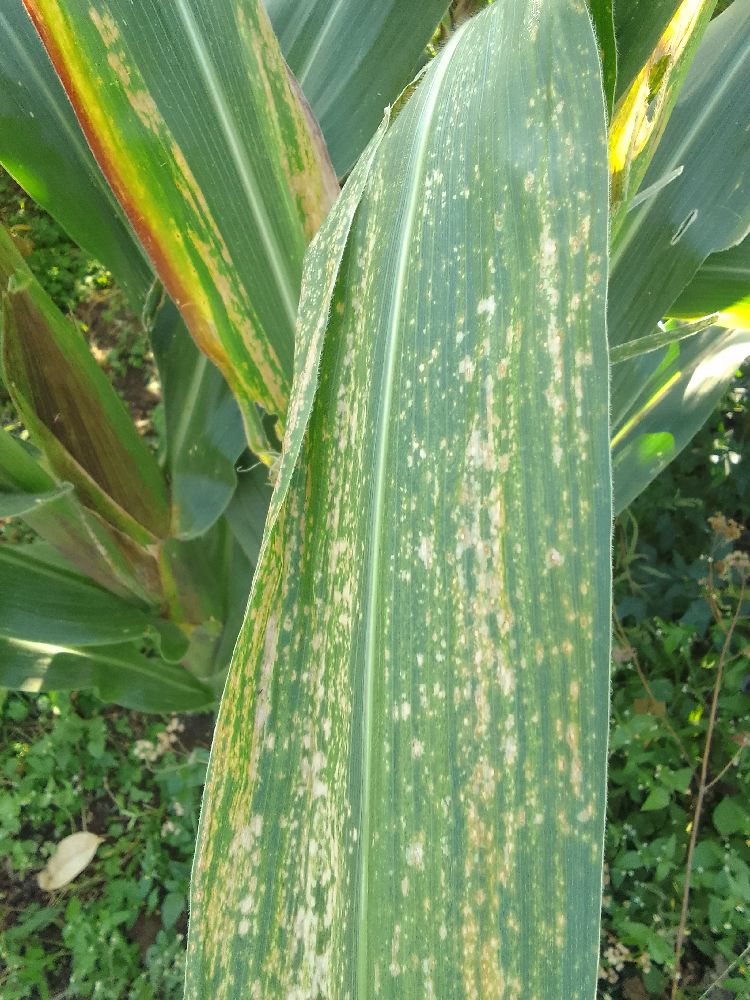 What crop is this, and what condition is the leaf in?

maize, maize lethal necrosis
